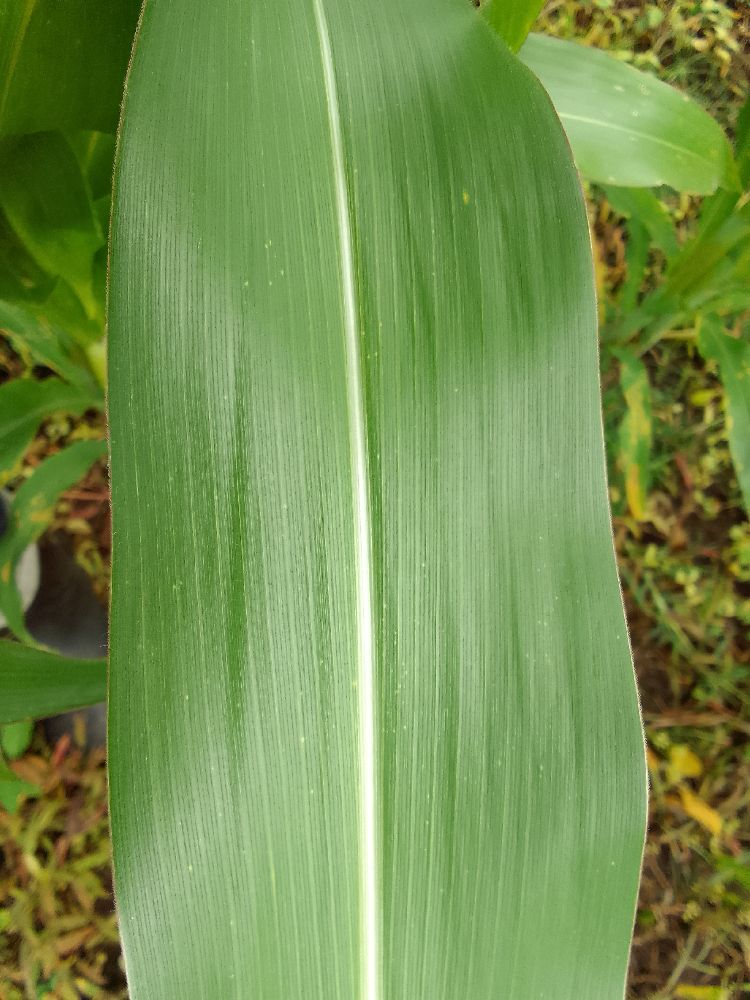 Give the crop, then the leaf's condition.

maize, healthy
